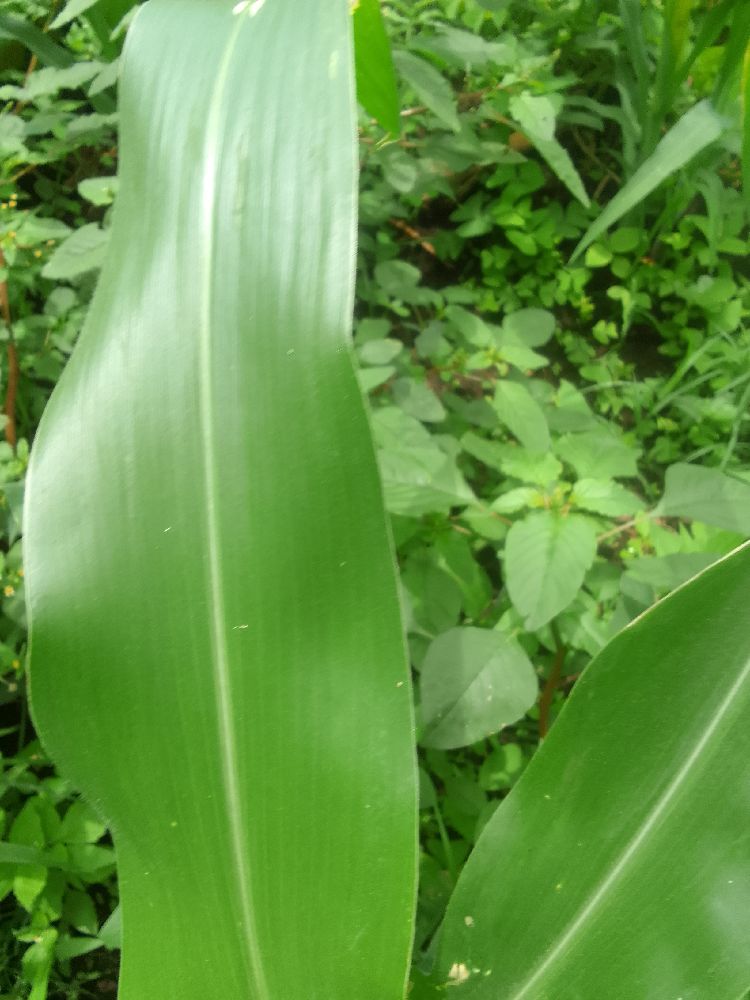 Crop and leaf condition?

maize, healthy
